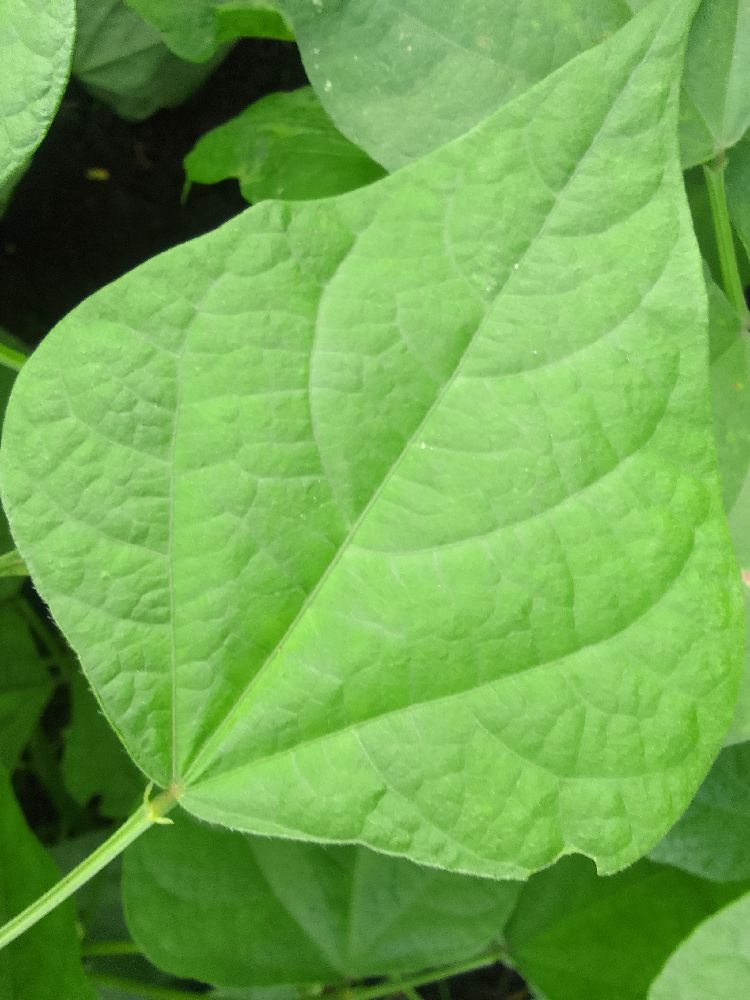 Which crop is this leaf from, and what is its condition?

common bean, healthy
